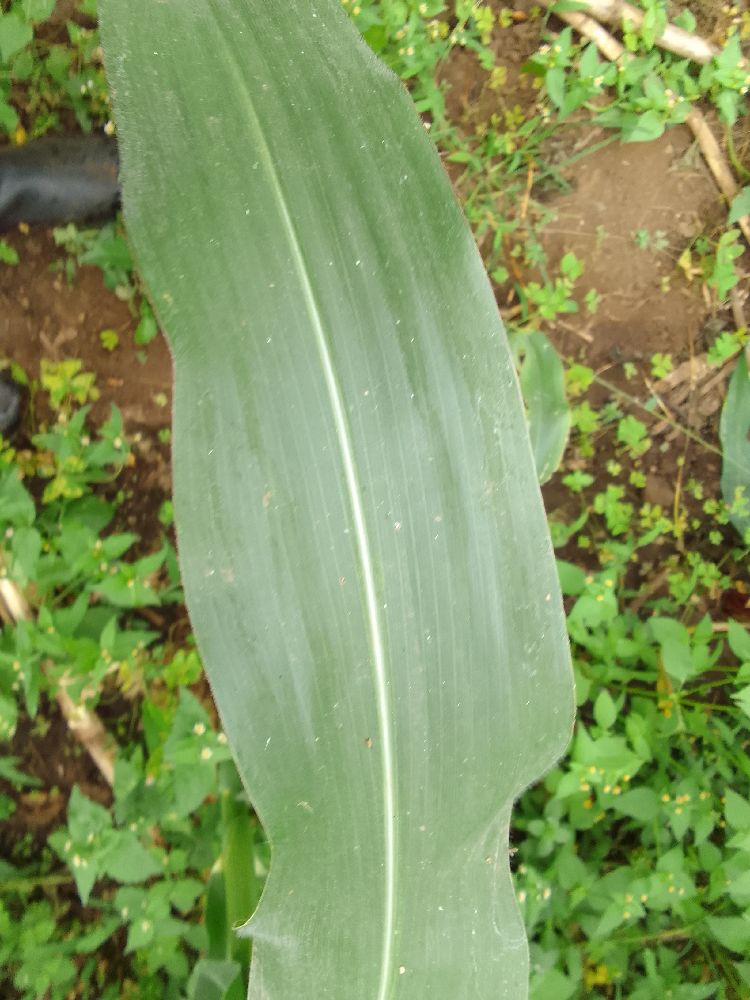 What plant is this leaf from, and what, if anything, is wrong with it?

maize, healthy
